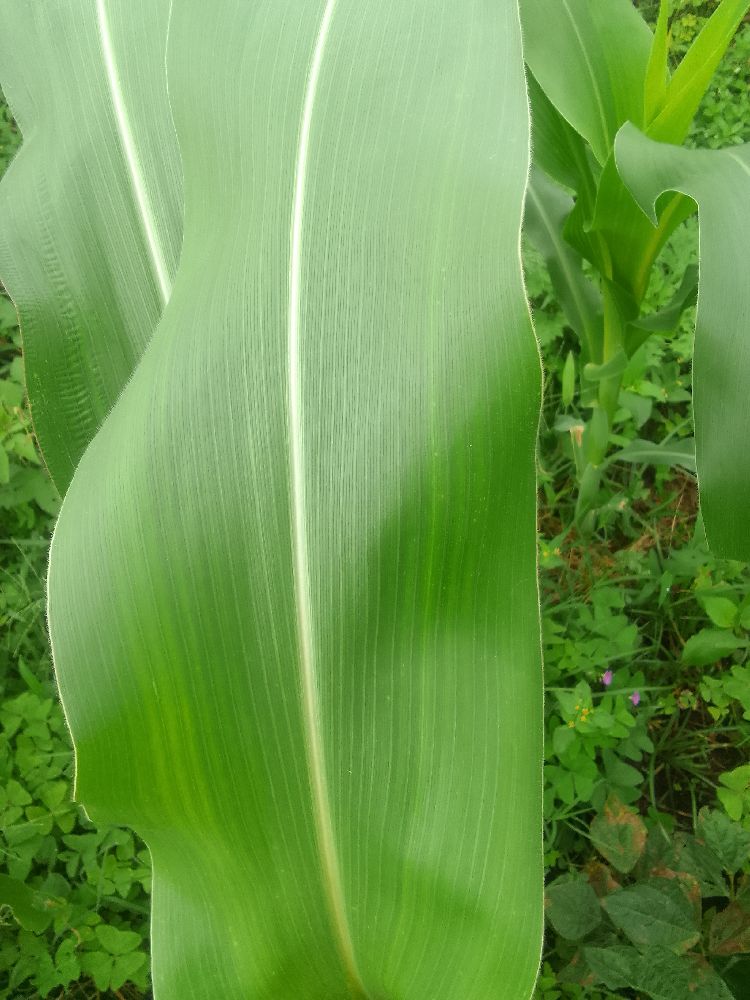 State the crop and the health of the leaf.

maize, healthy
